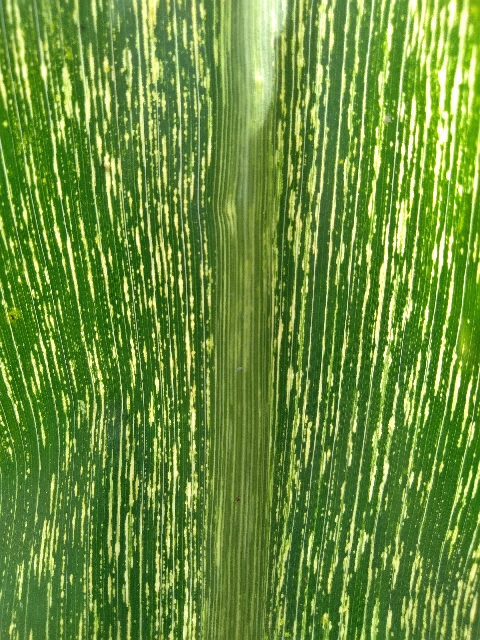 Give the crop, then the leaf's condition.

maize, maize streak virus
